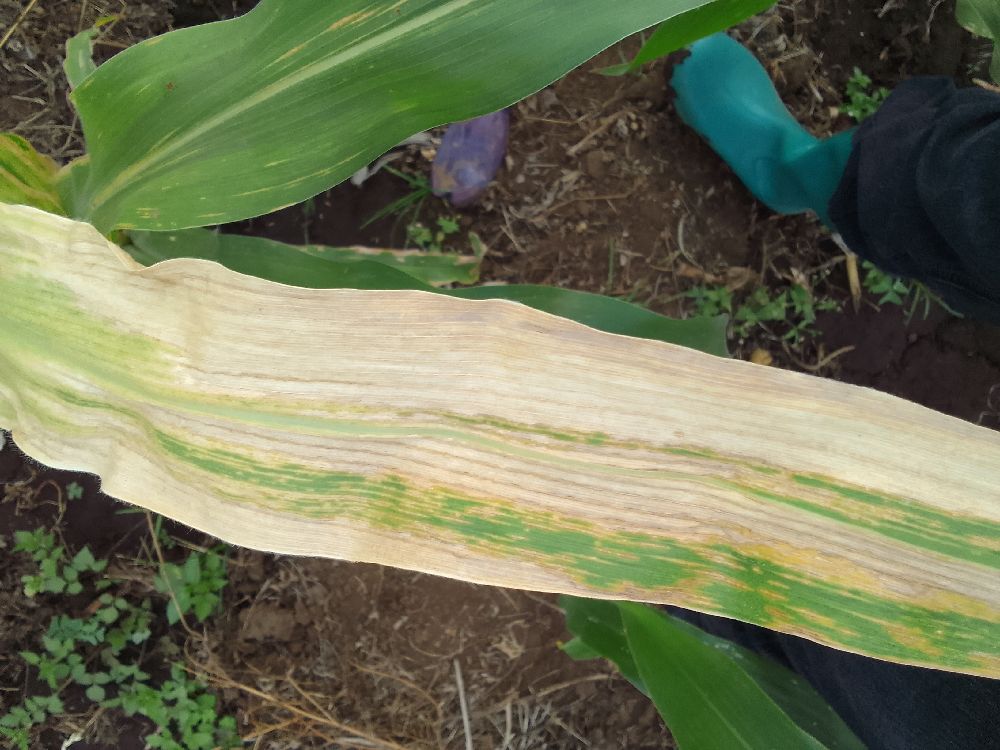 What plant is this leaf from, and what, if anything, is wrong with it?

maize, maize lethal necrosis
